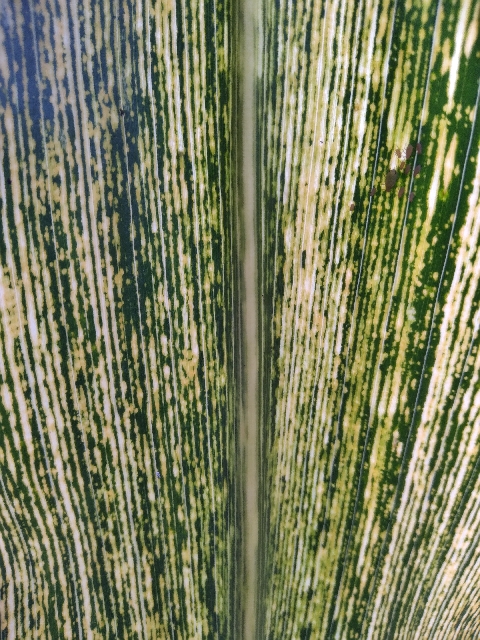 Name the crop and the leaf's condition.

maize, maize streak virus
